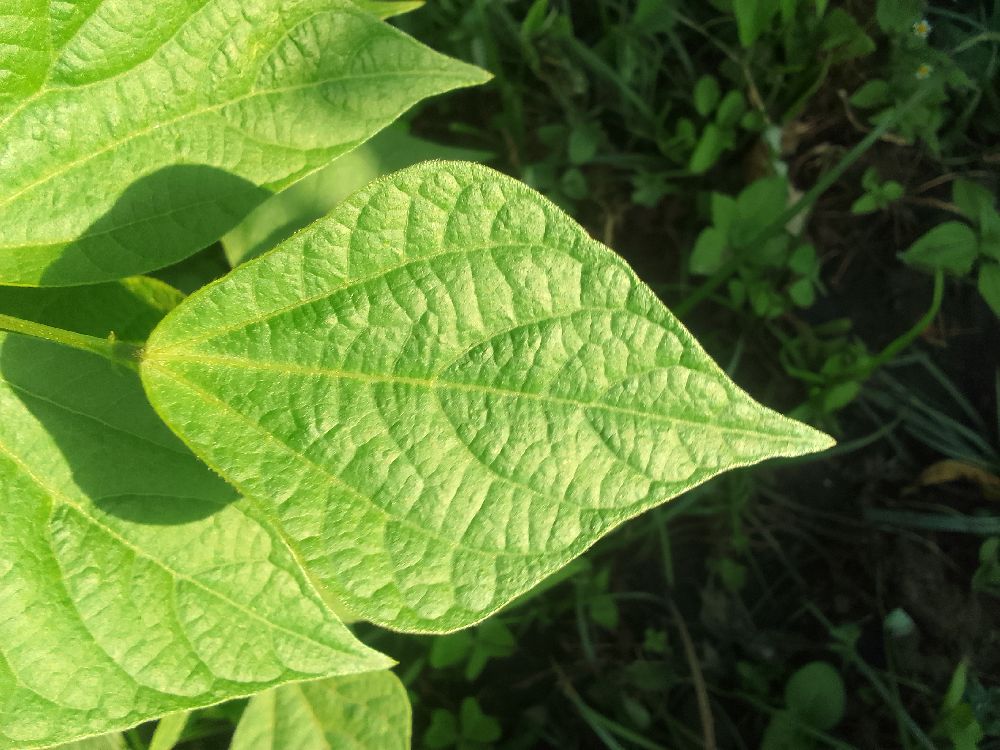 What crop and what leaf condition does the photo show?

common bean, healthy
